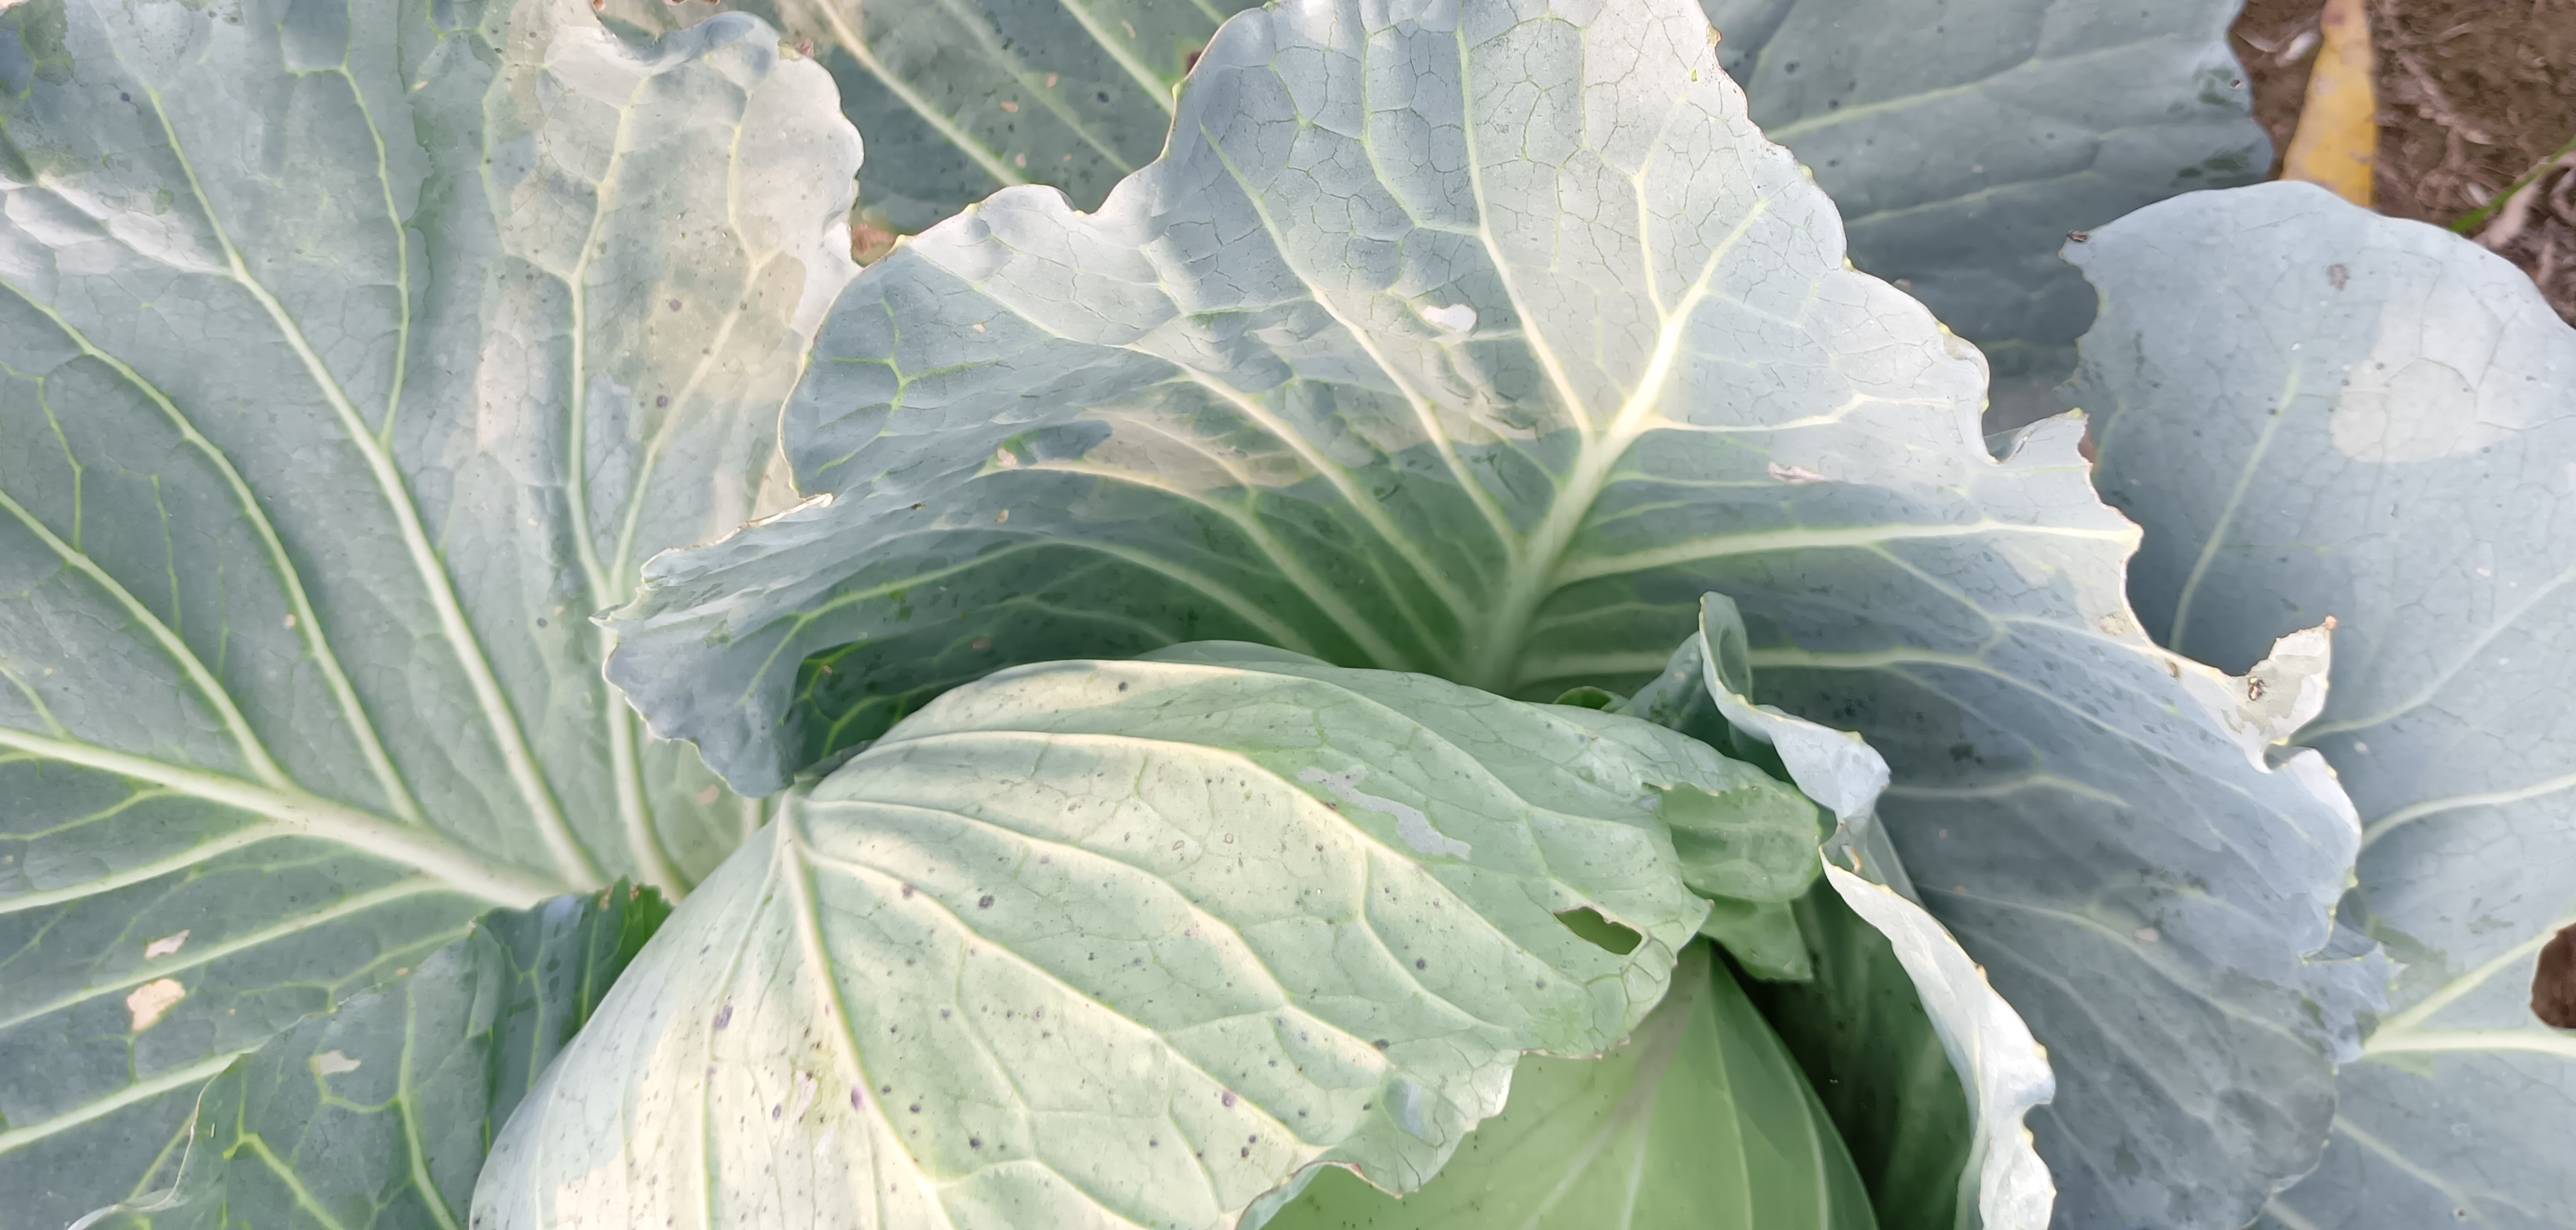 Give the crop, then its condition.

cabbage, healthy
